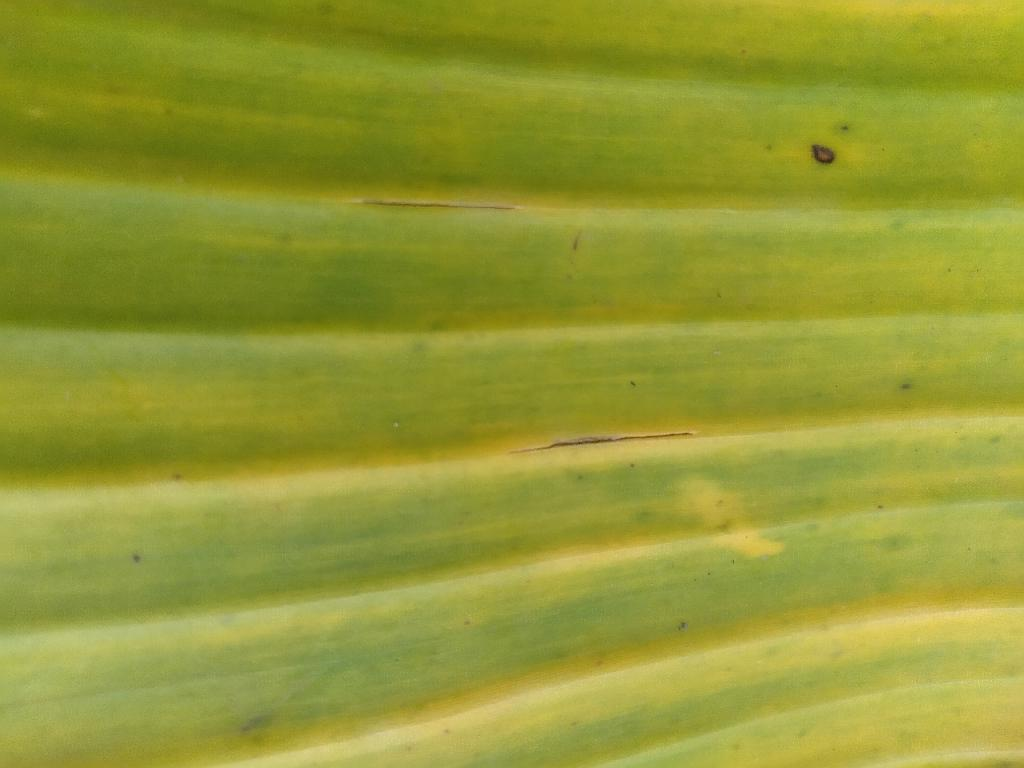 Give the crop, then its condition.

banana, fusarium wilt race 1
